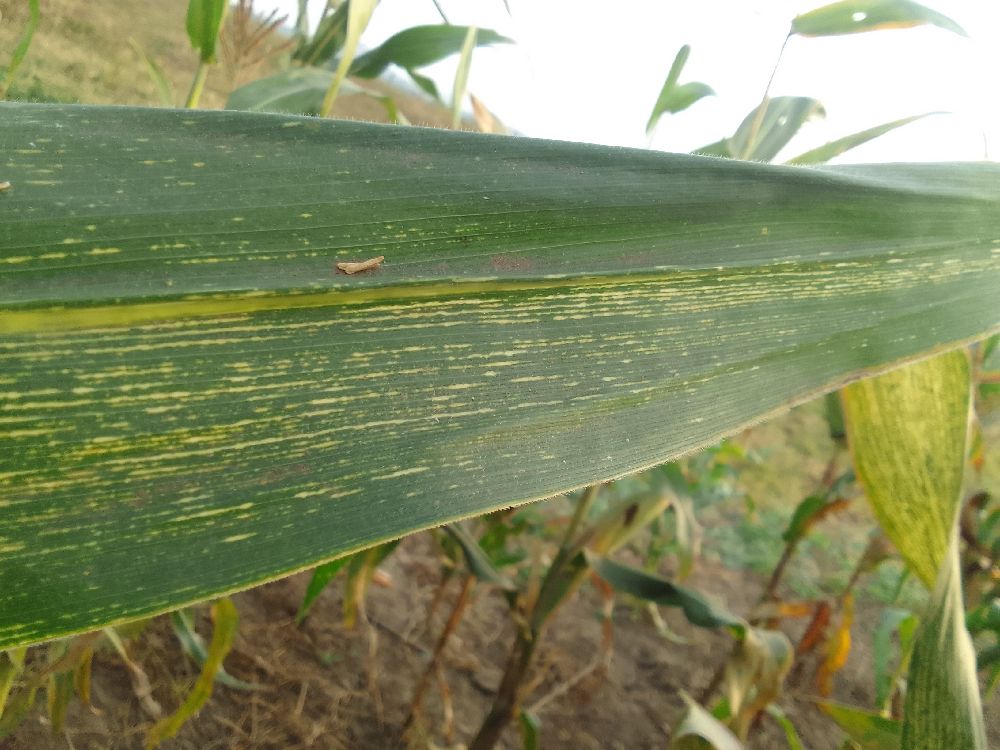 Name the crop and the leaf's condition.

maize, maize streak virus
